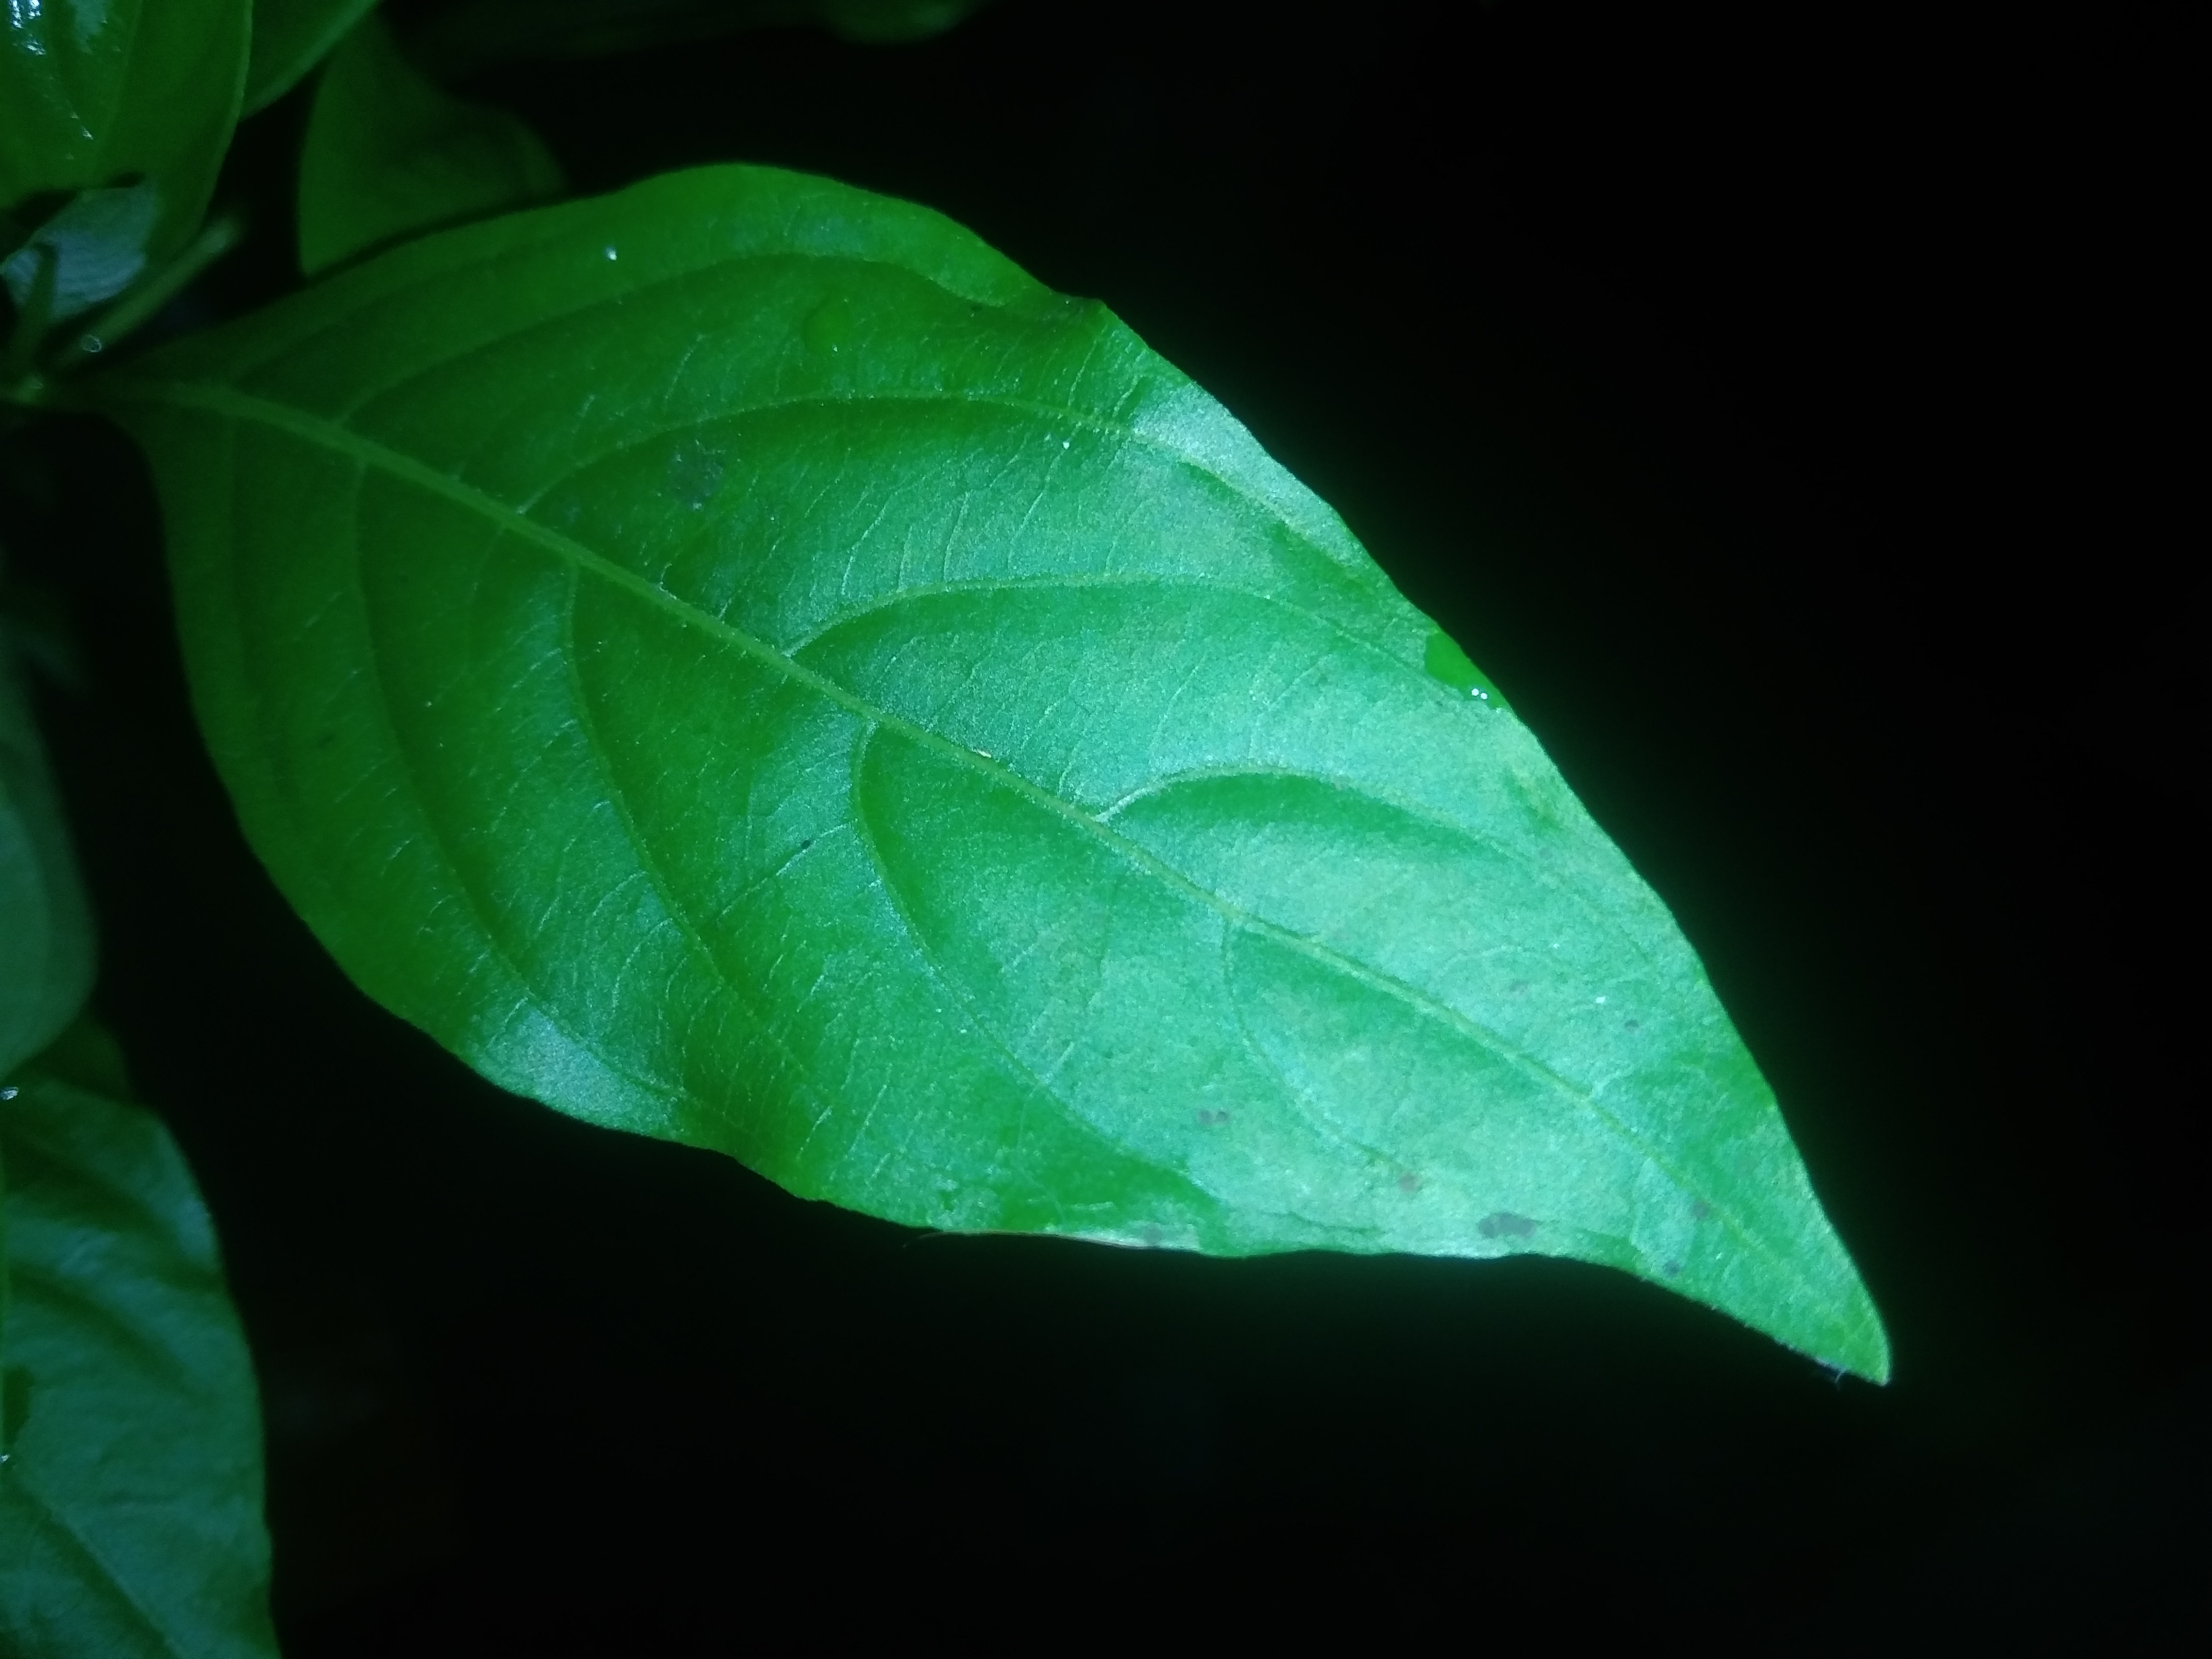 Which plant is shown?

vasaka
